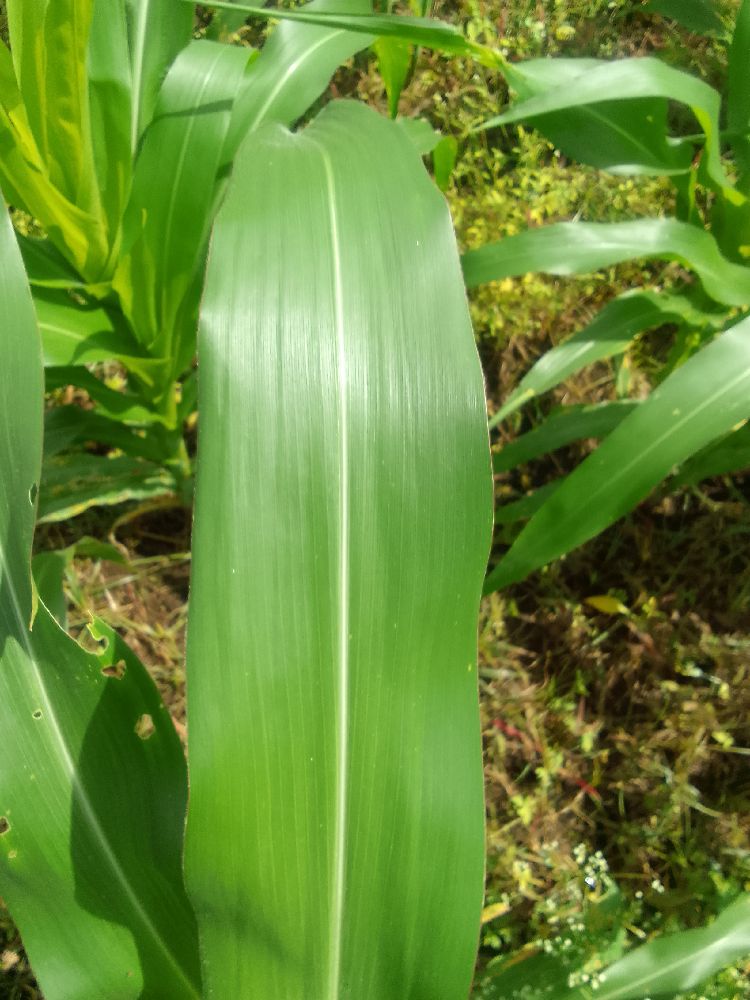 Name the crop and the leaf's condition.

maize, healthy
